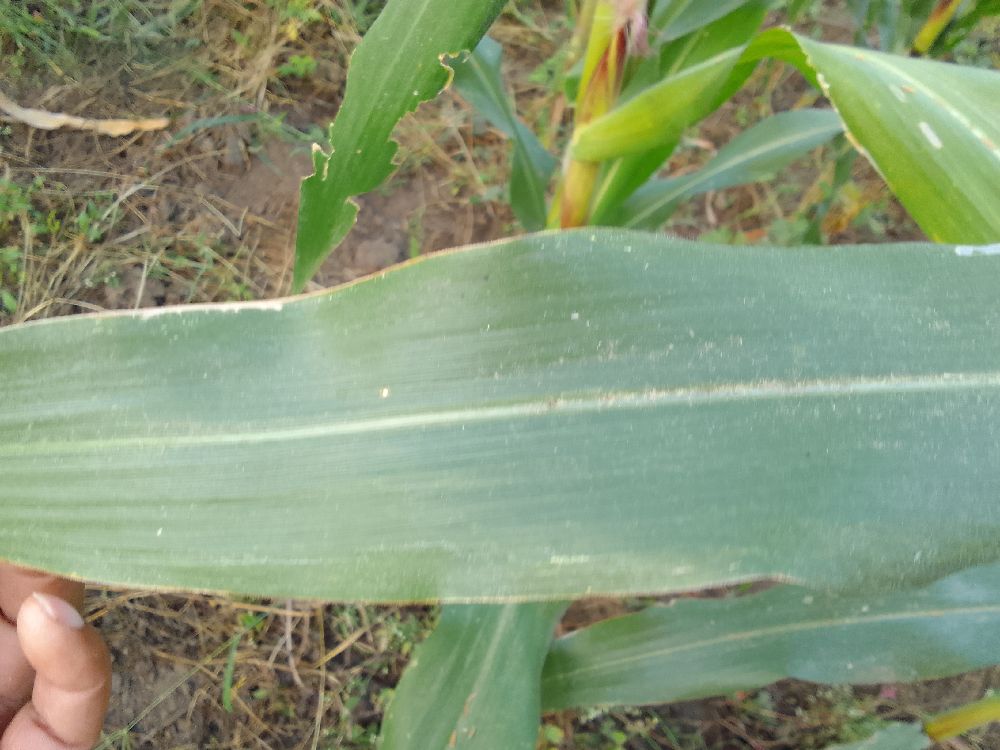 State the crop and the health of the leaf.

maize, healthy
